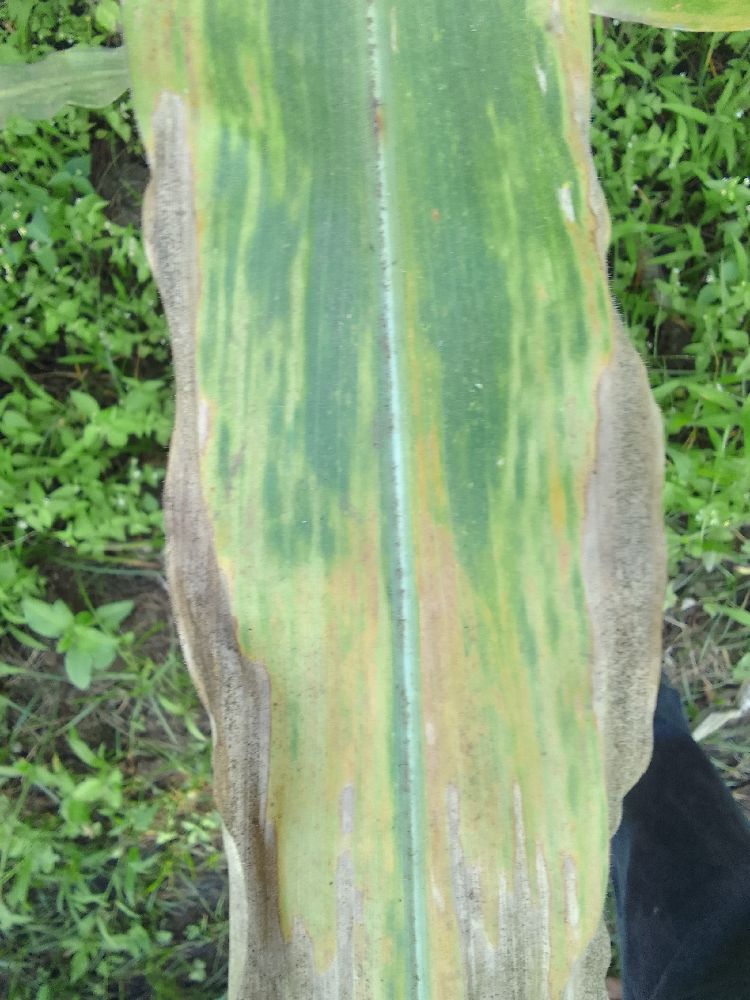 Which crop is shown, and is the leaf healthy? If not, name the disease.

maize, maize lethal necrosis
